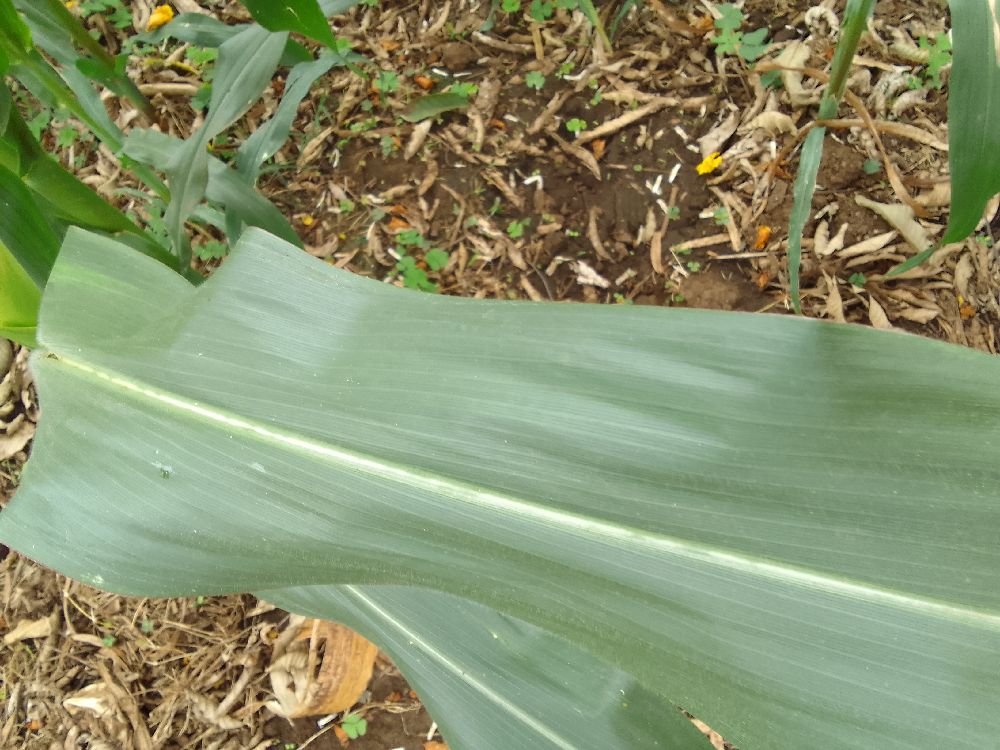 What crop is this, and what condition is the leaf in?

maize, healthy
